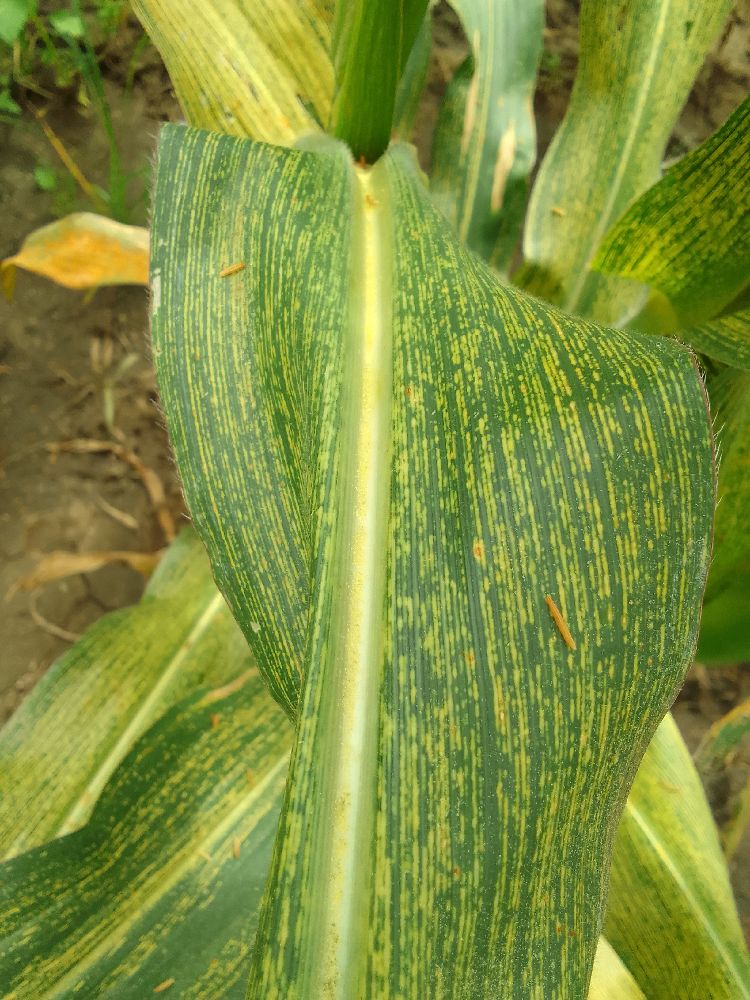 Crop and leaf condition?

maize, maize streak virus
